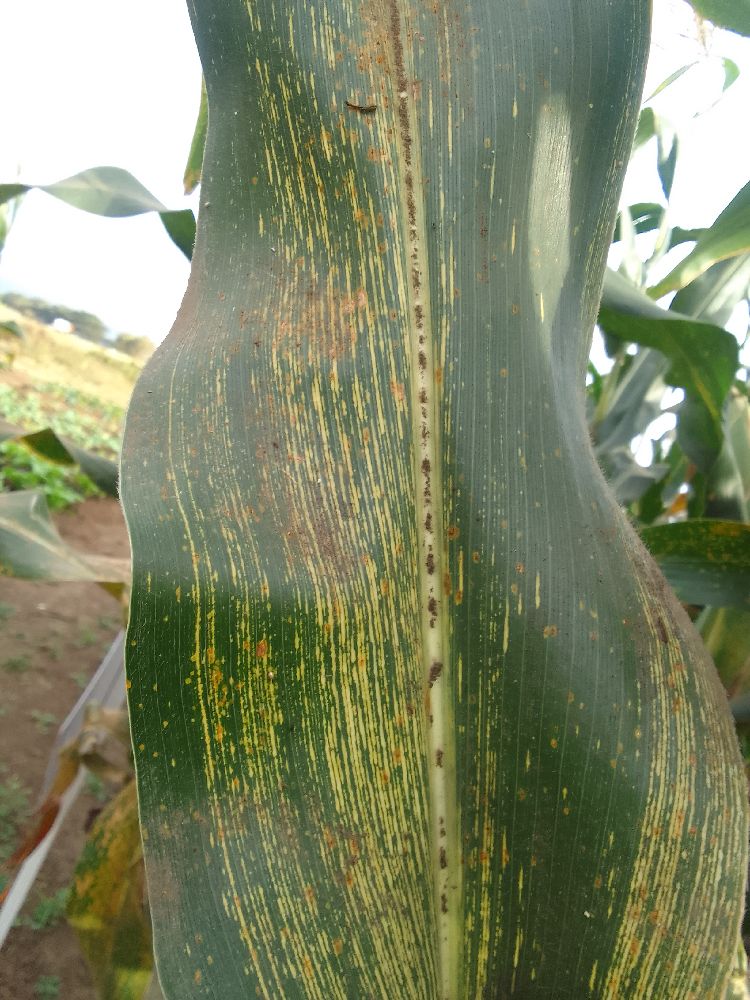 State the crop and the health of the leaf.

maize, maize streak virus
